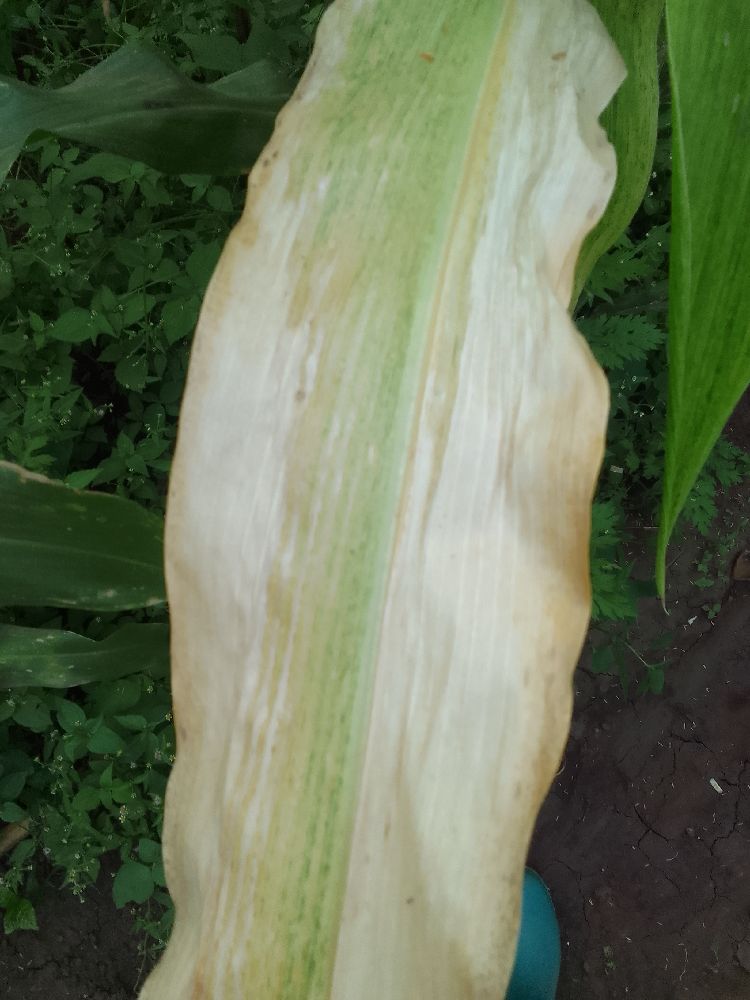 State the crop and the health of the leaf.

maize, maize lethal necrosis
